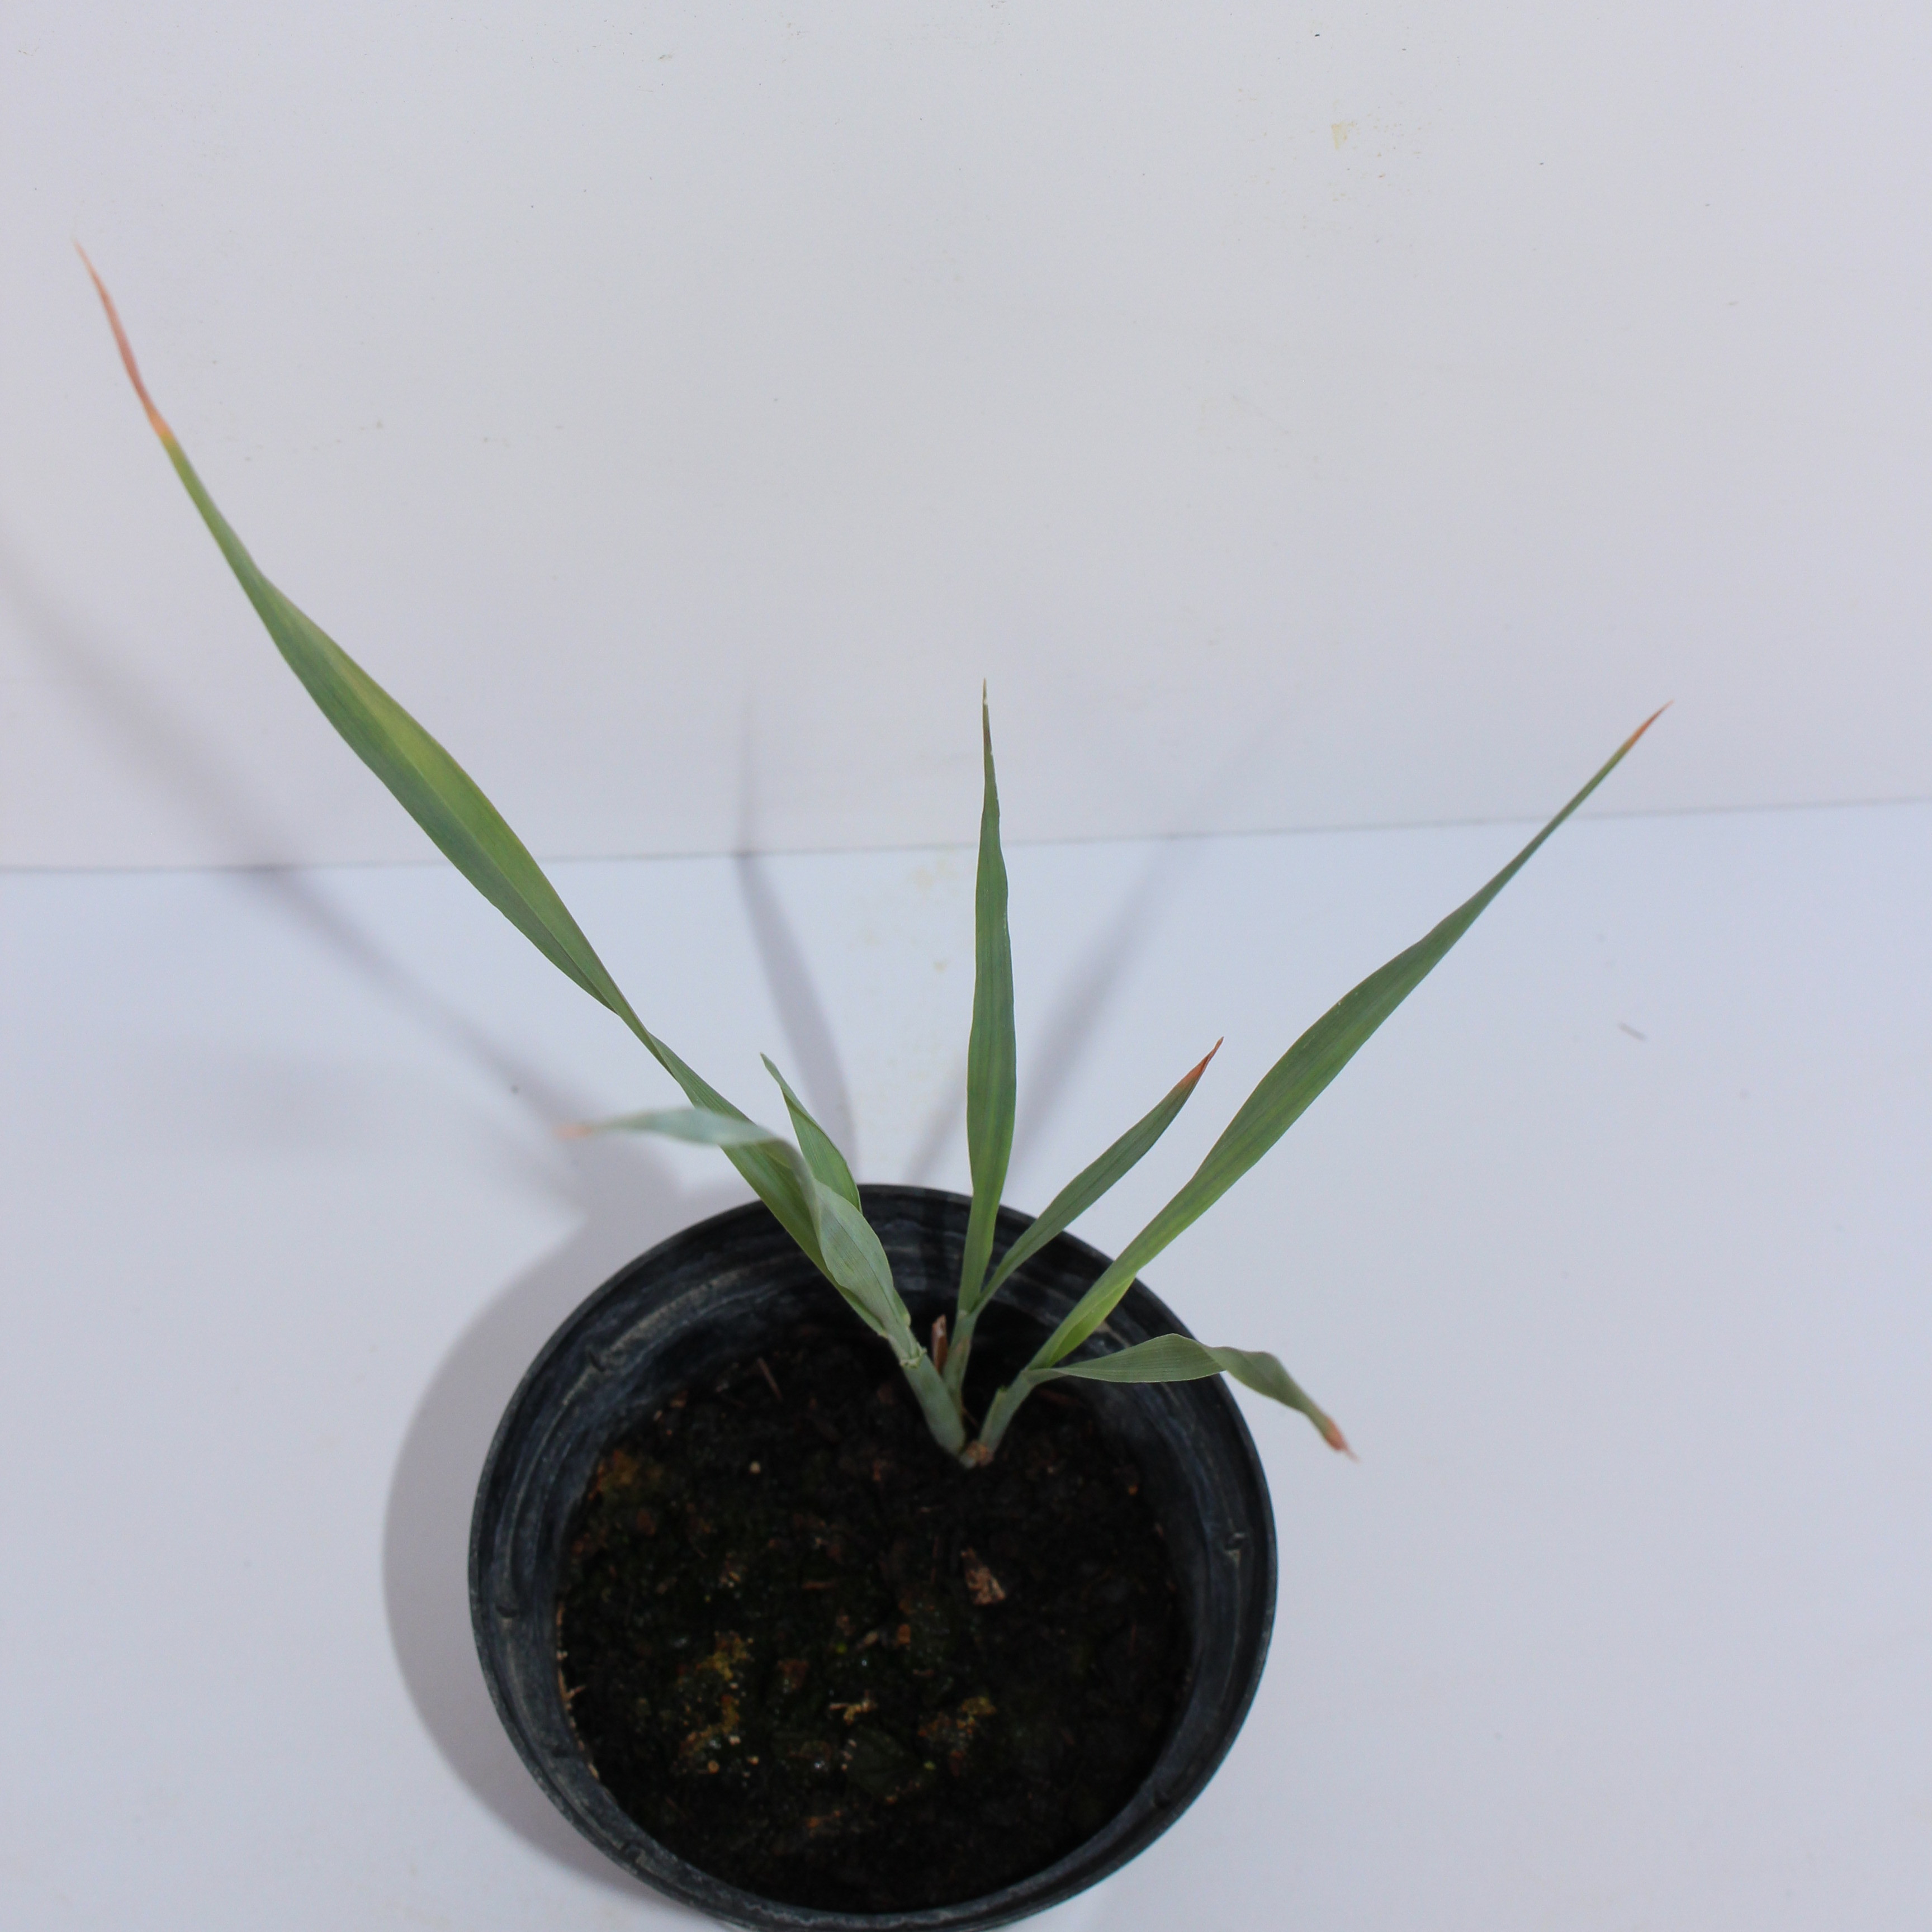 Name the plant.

Avena sterilis
